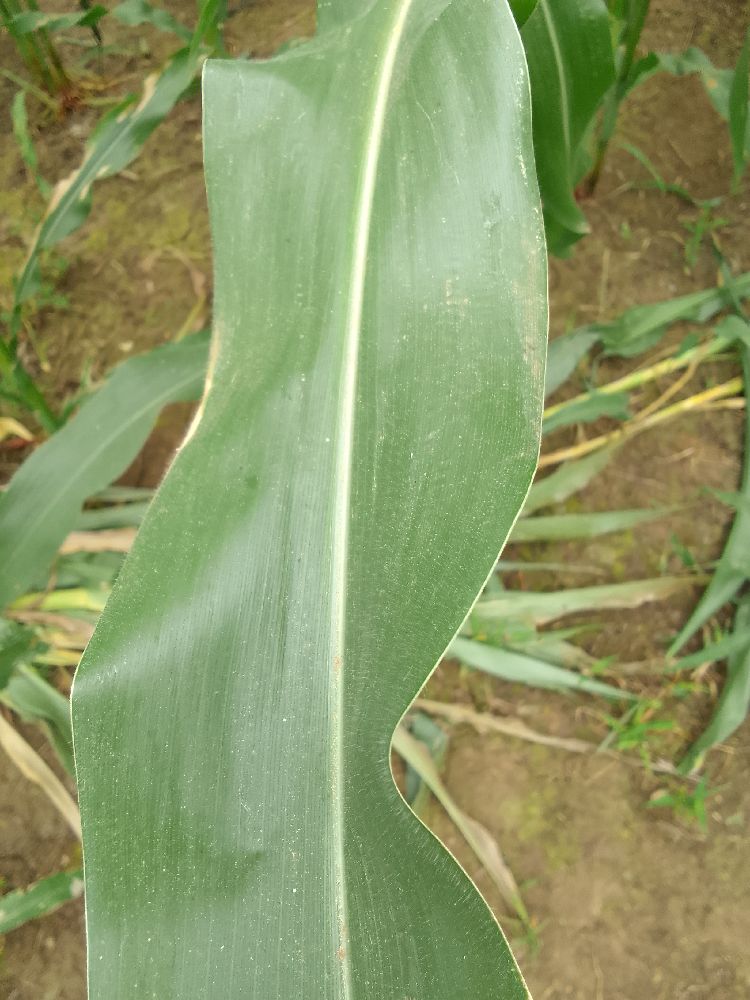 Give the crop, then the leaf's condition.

maize, healthy
